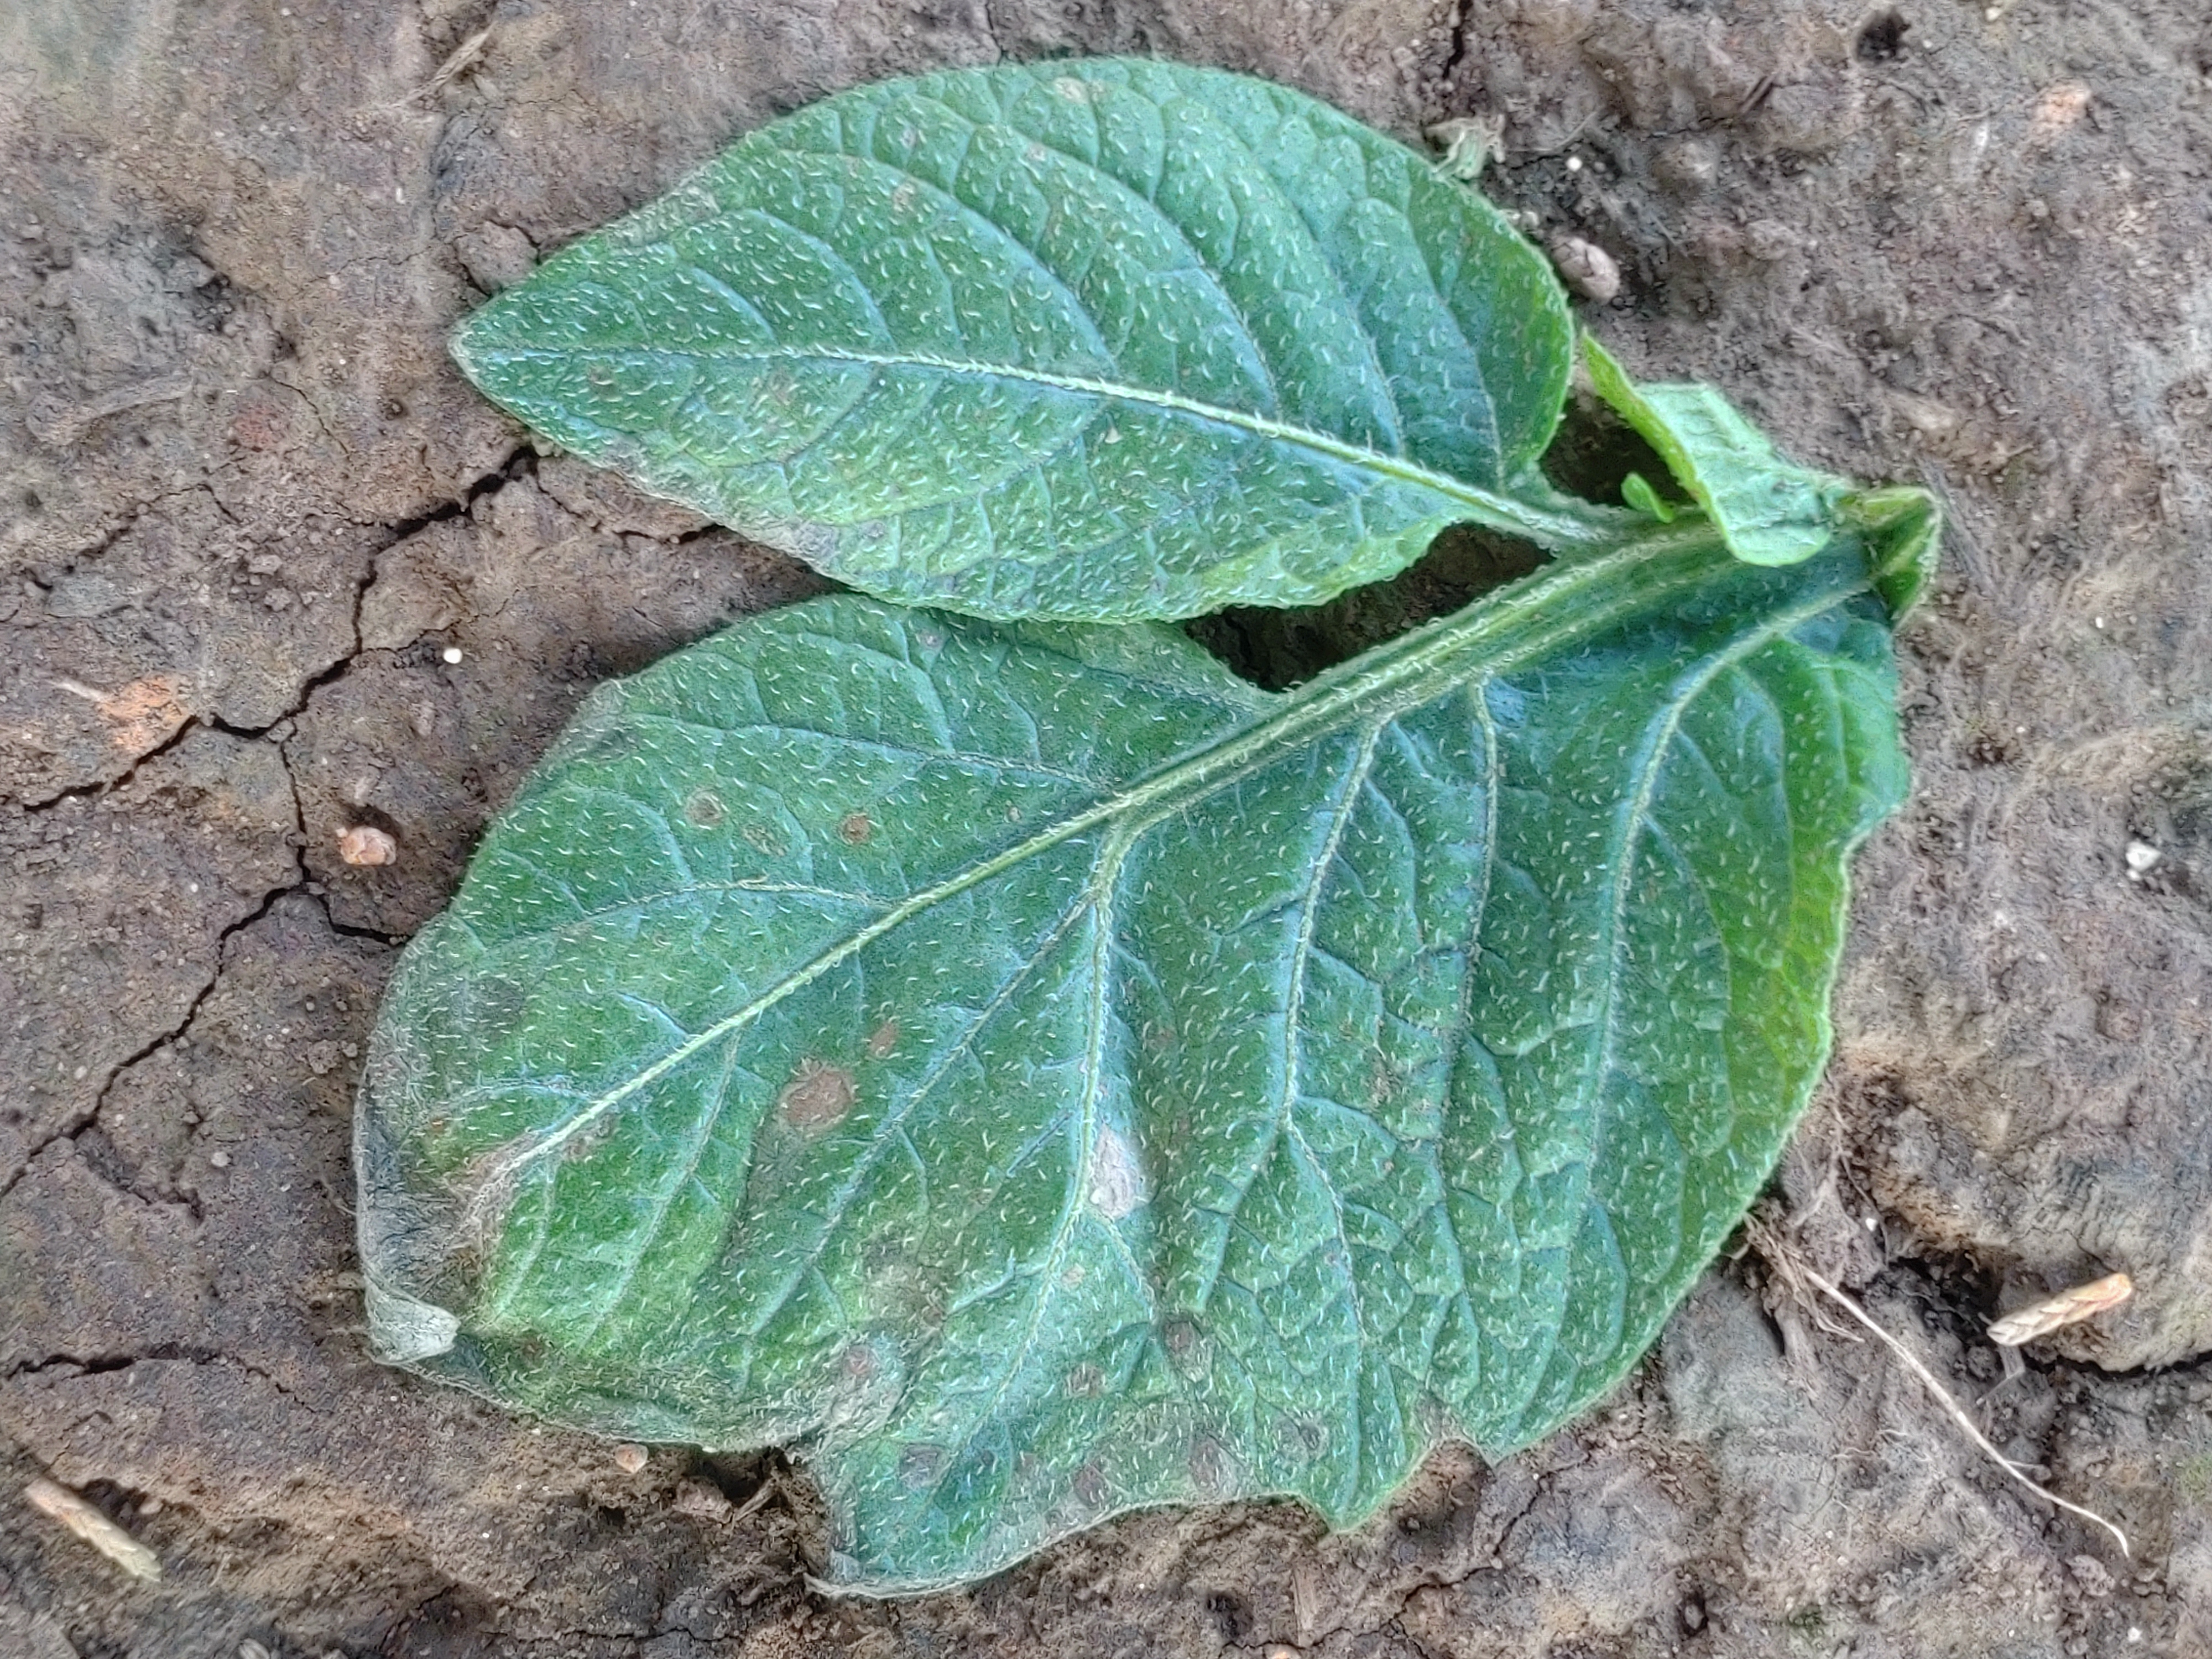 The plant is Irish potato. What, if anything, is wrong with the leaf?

early blight
